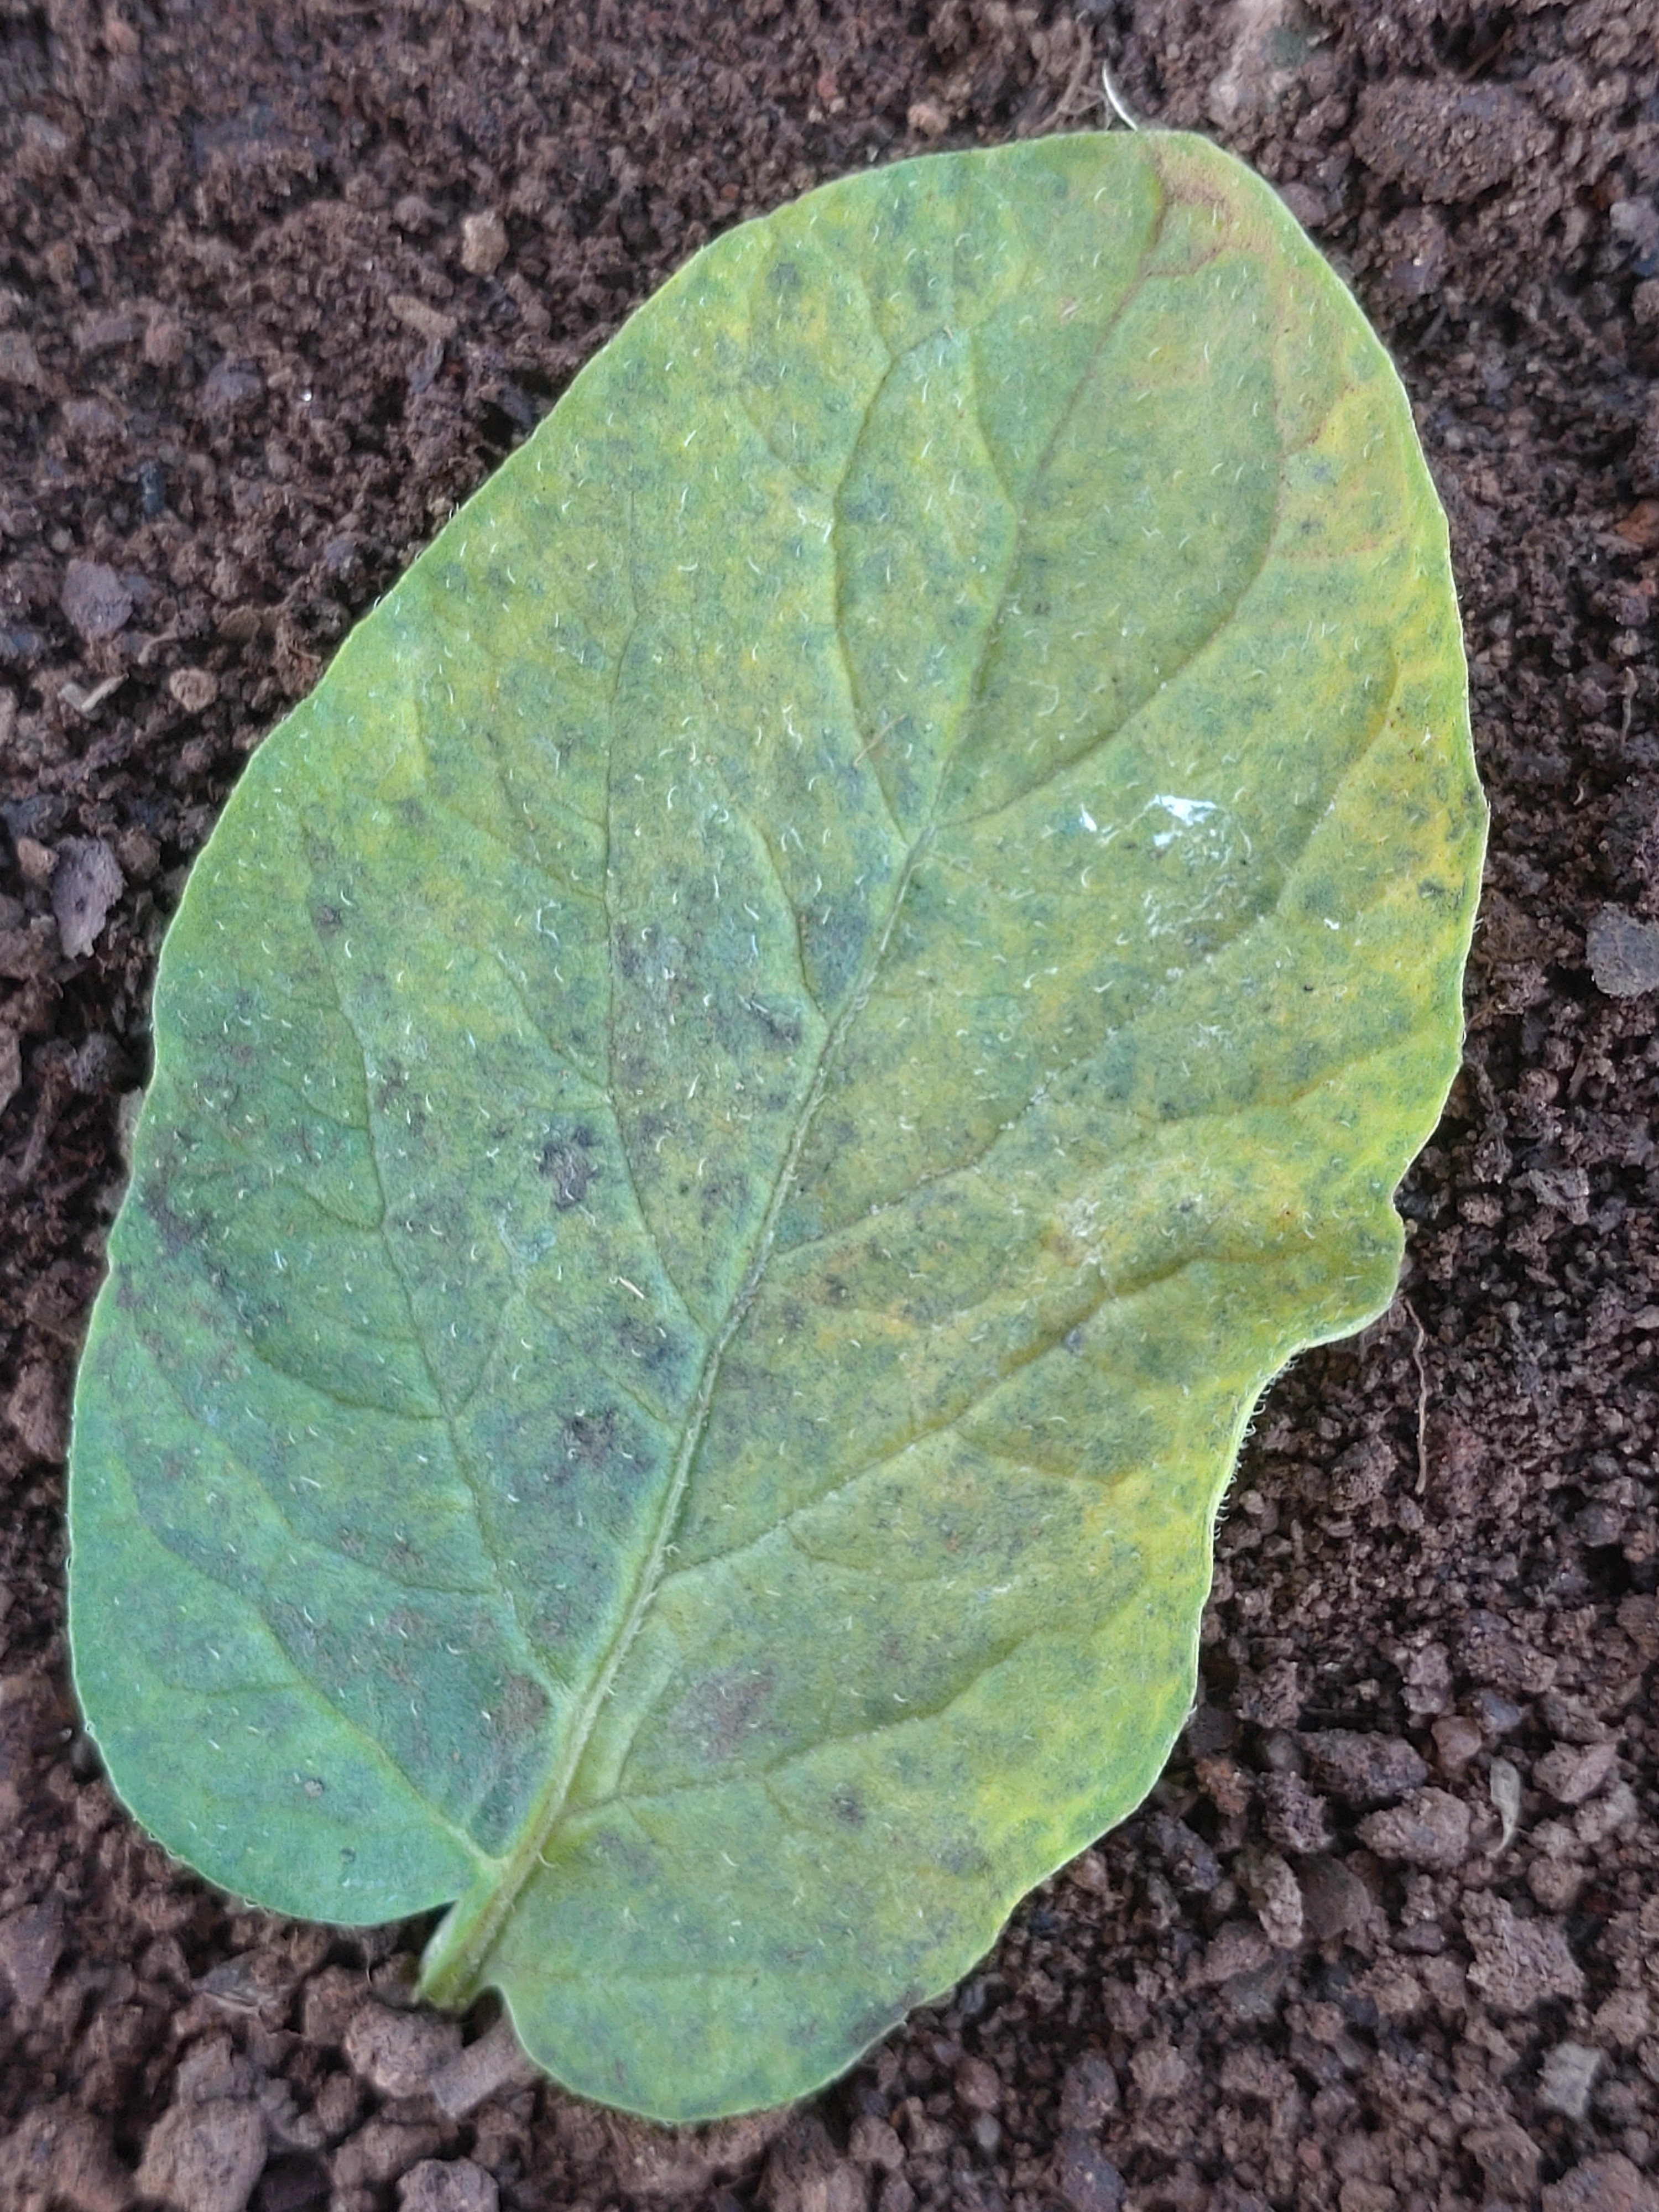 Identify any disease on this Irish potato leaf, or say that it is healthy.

late blight
